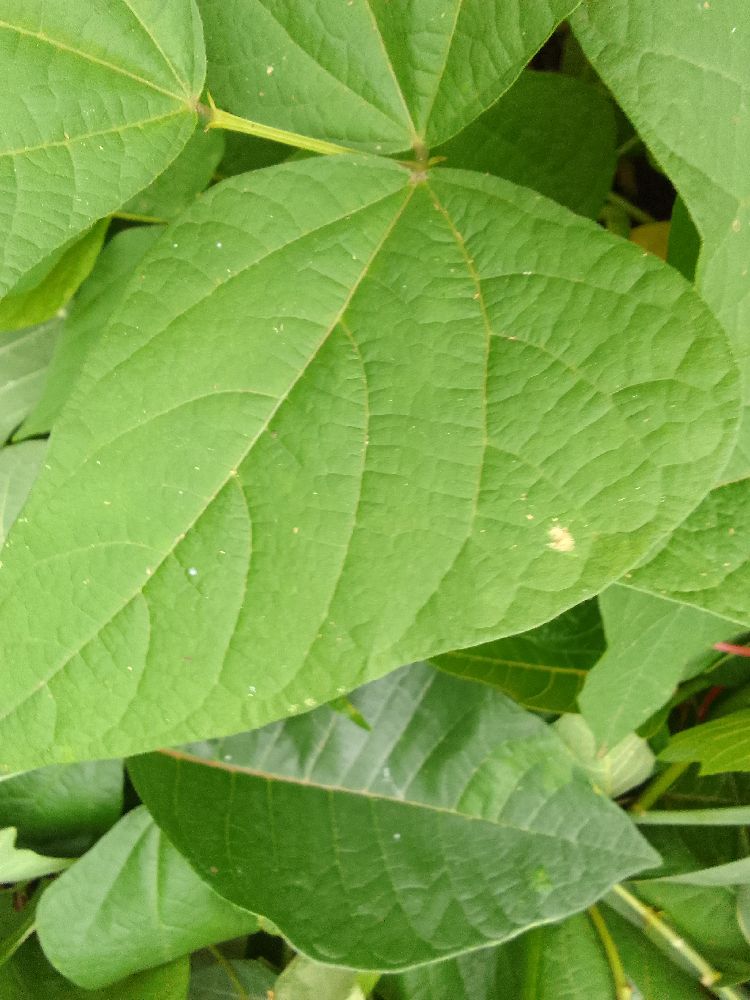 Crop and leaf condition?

common bean, healthy
